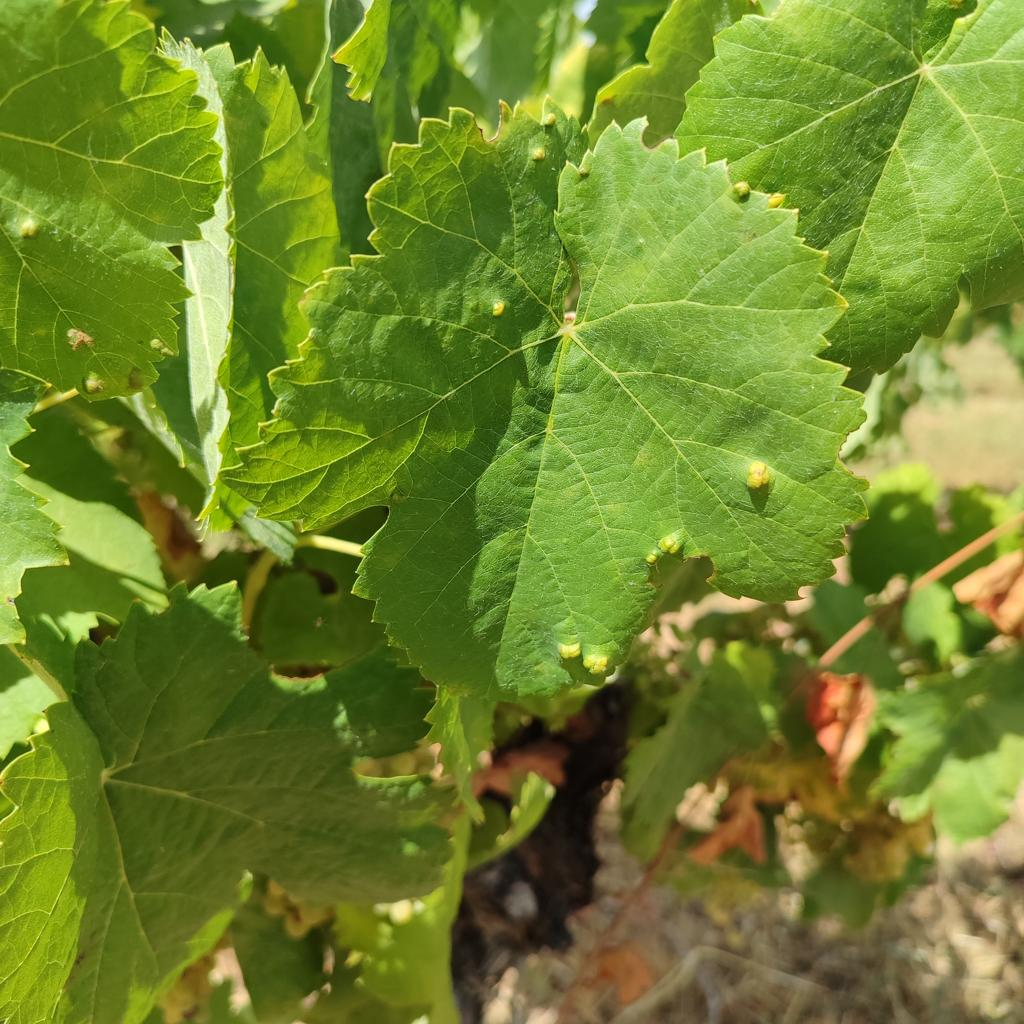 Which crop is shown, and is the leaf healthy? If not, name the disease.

grapevine, erineum mite
